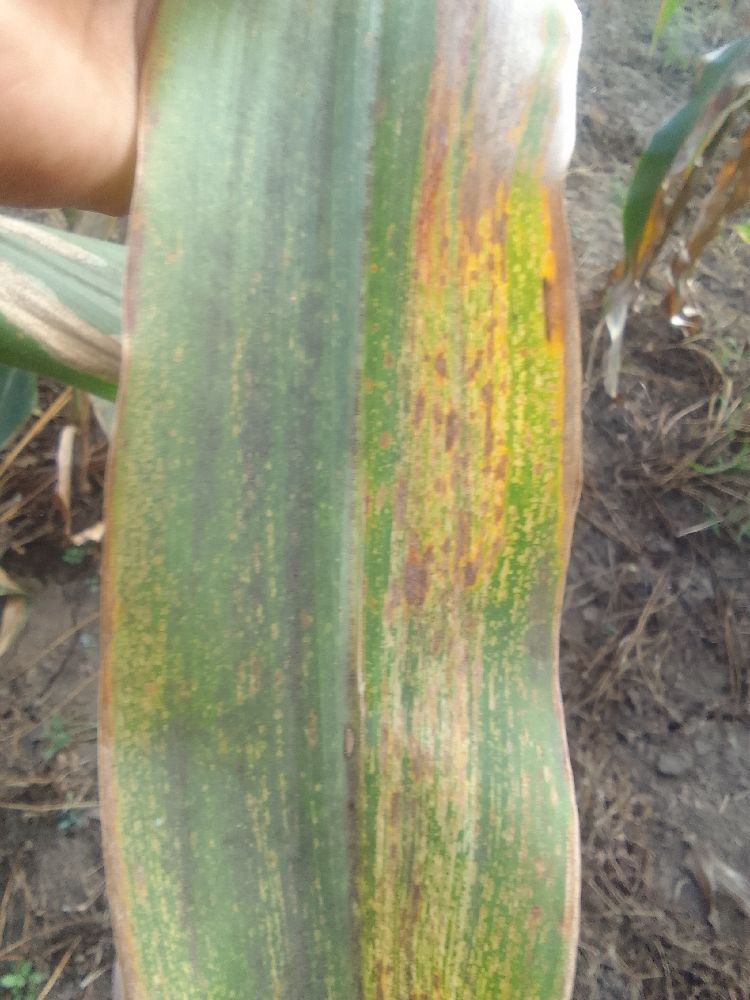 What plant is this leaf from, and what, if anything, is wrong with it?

maize, maize streak virus
